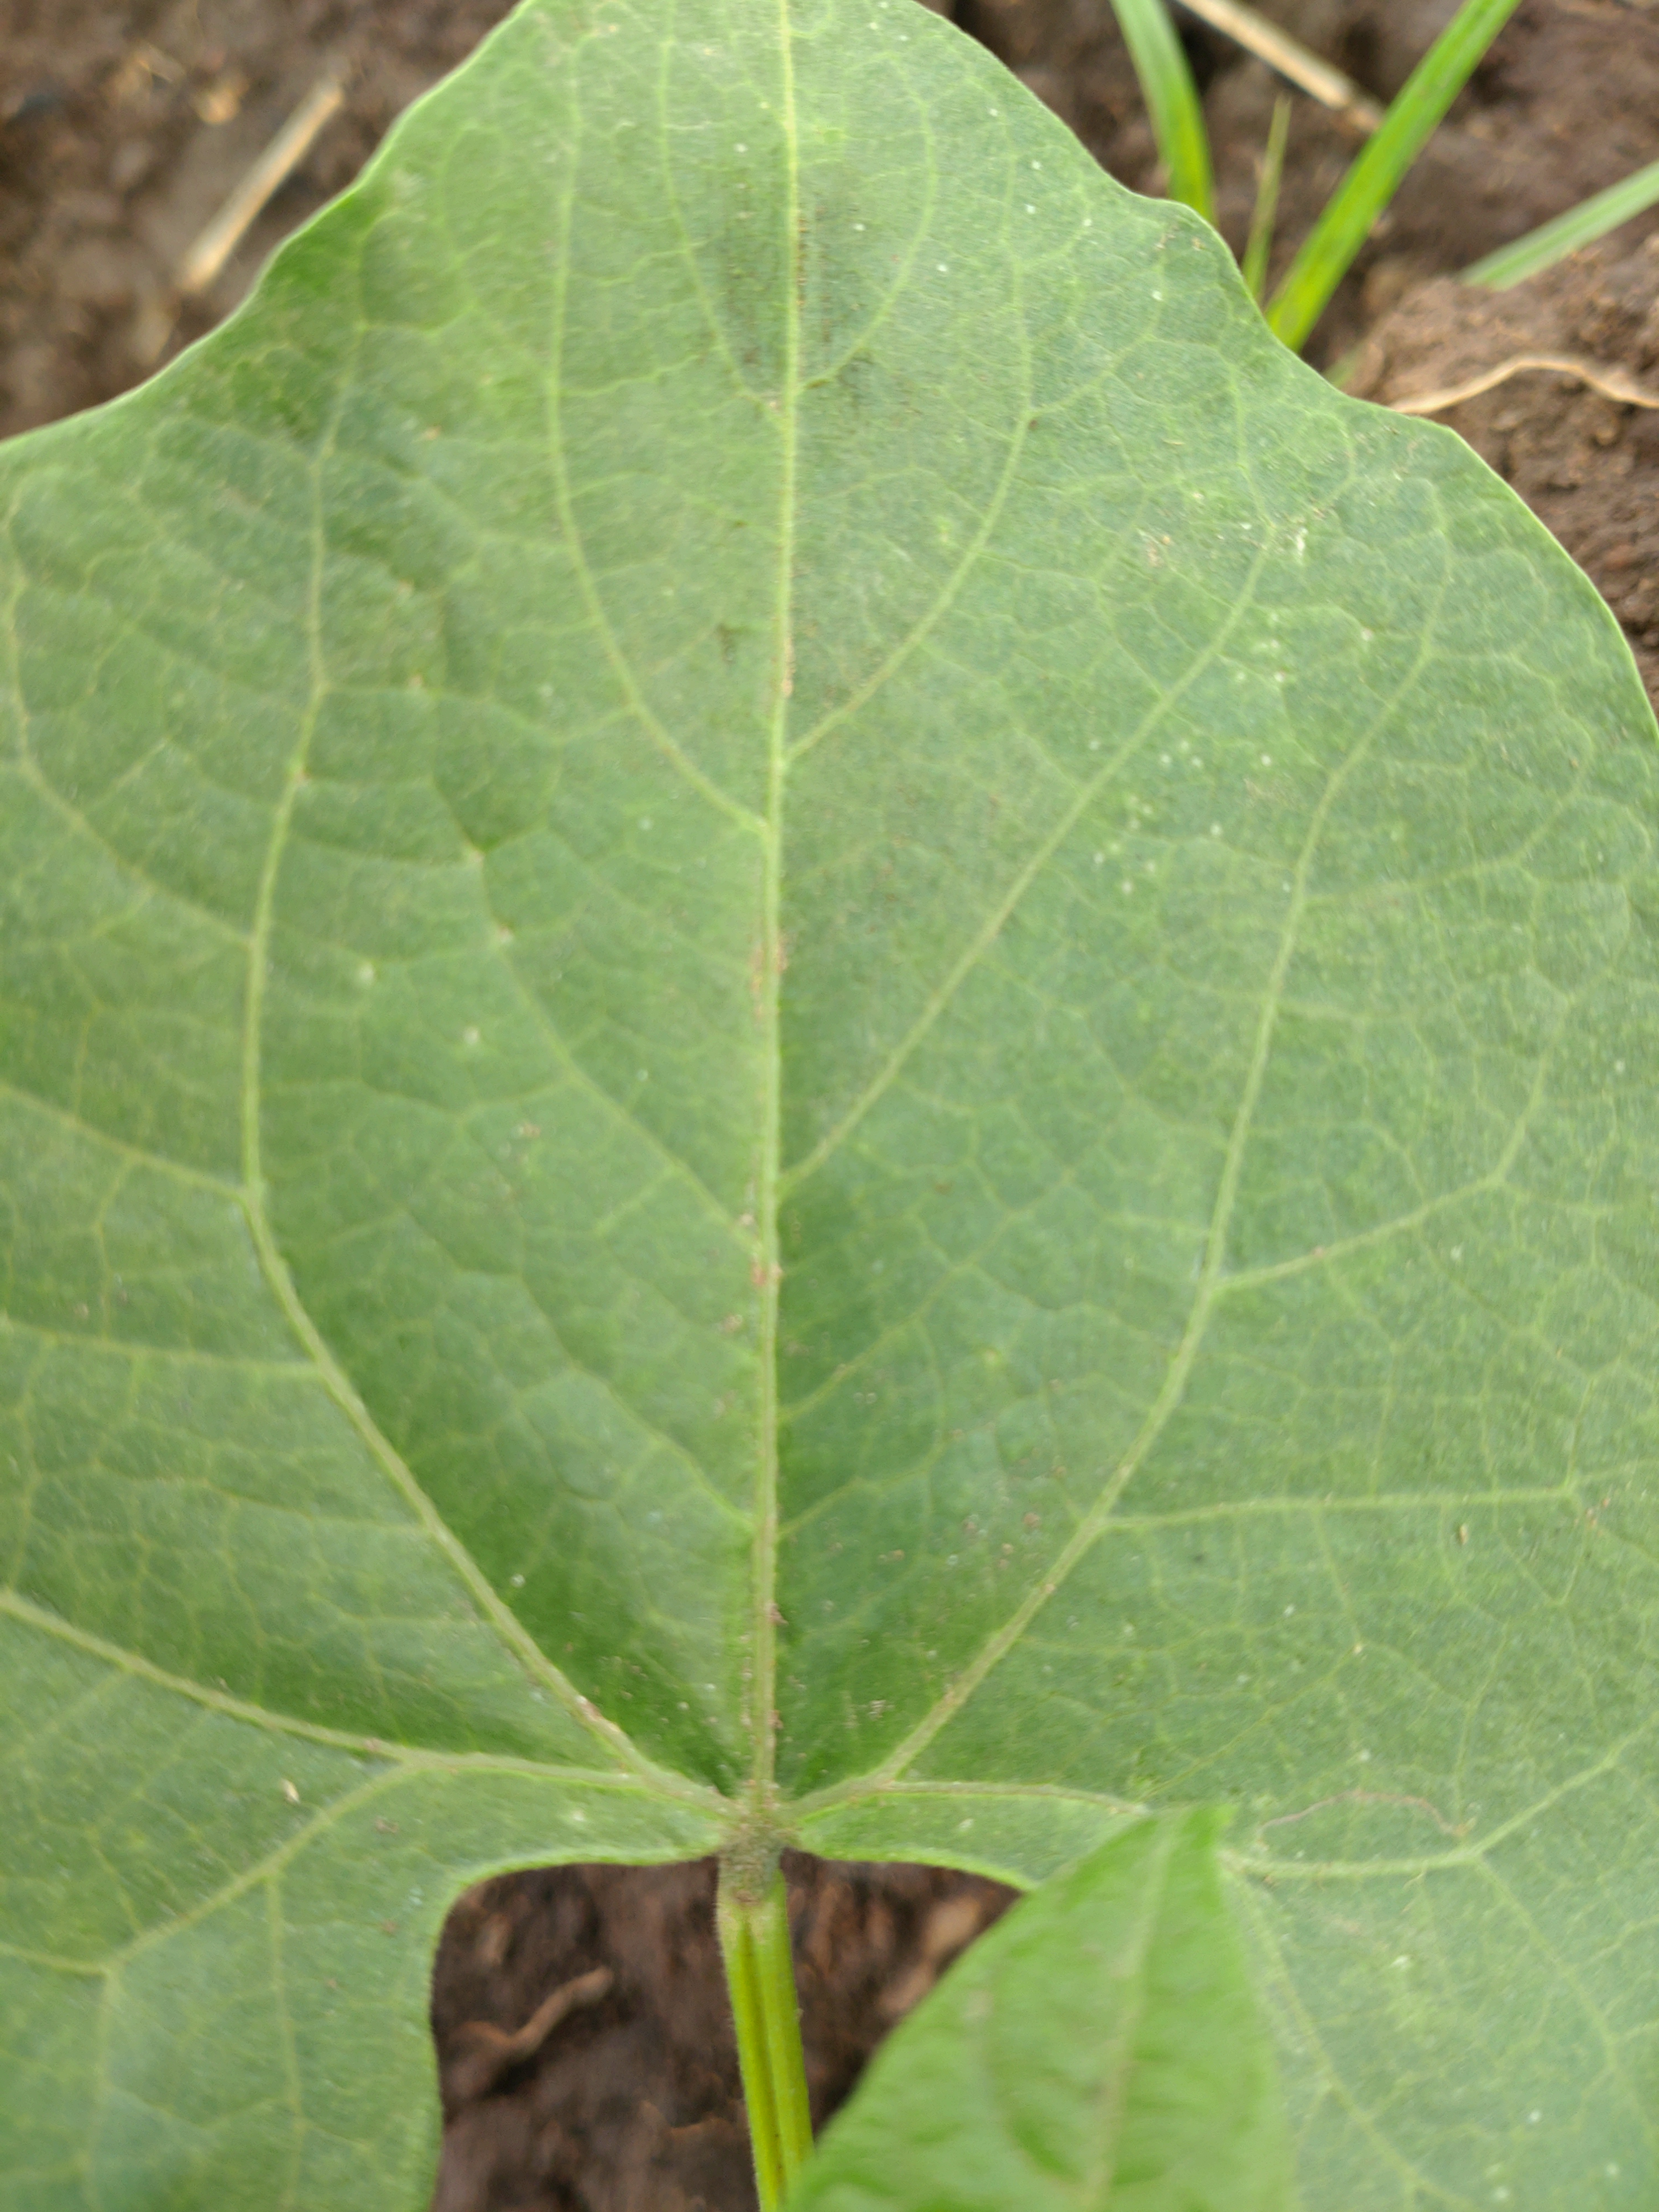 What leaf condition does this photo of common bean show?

healthy
